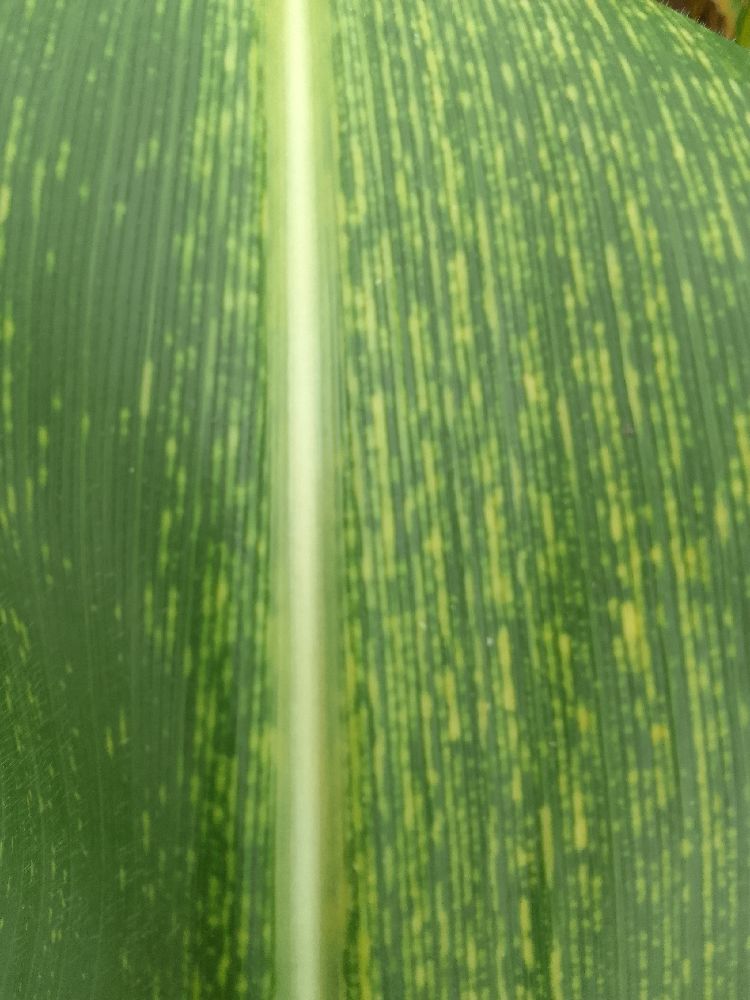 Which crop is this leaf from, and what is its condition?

maize, maize streak virus
